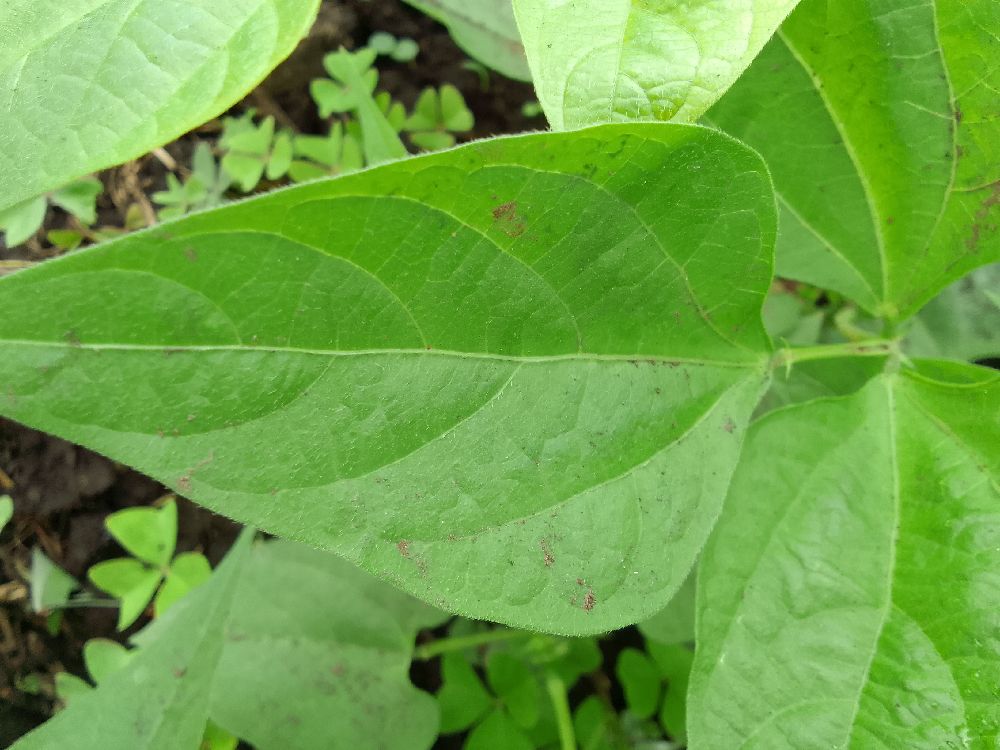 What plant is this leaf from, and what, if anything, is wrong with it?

common bean, healthy
